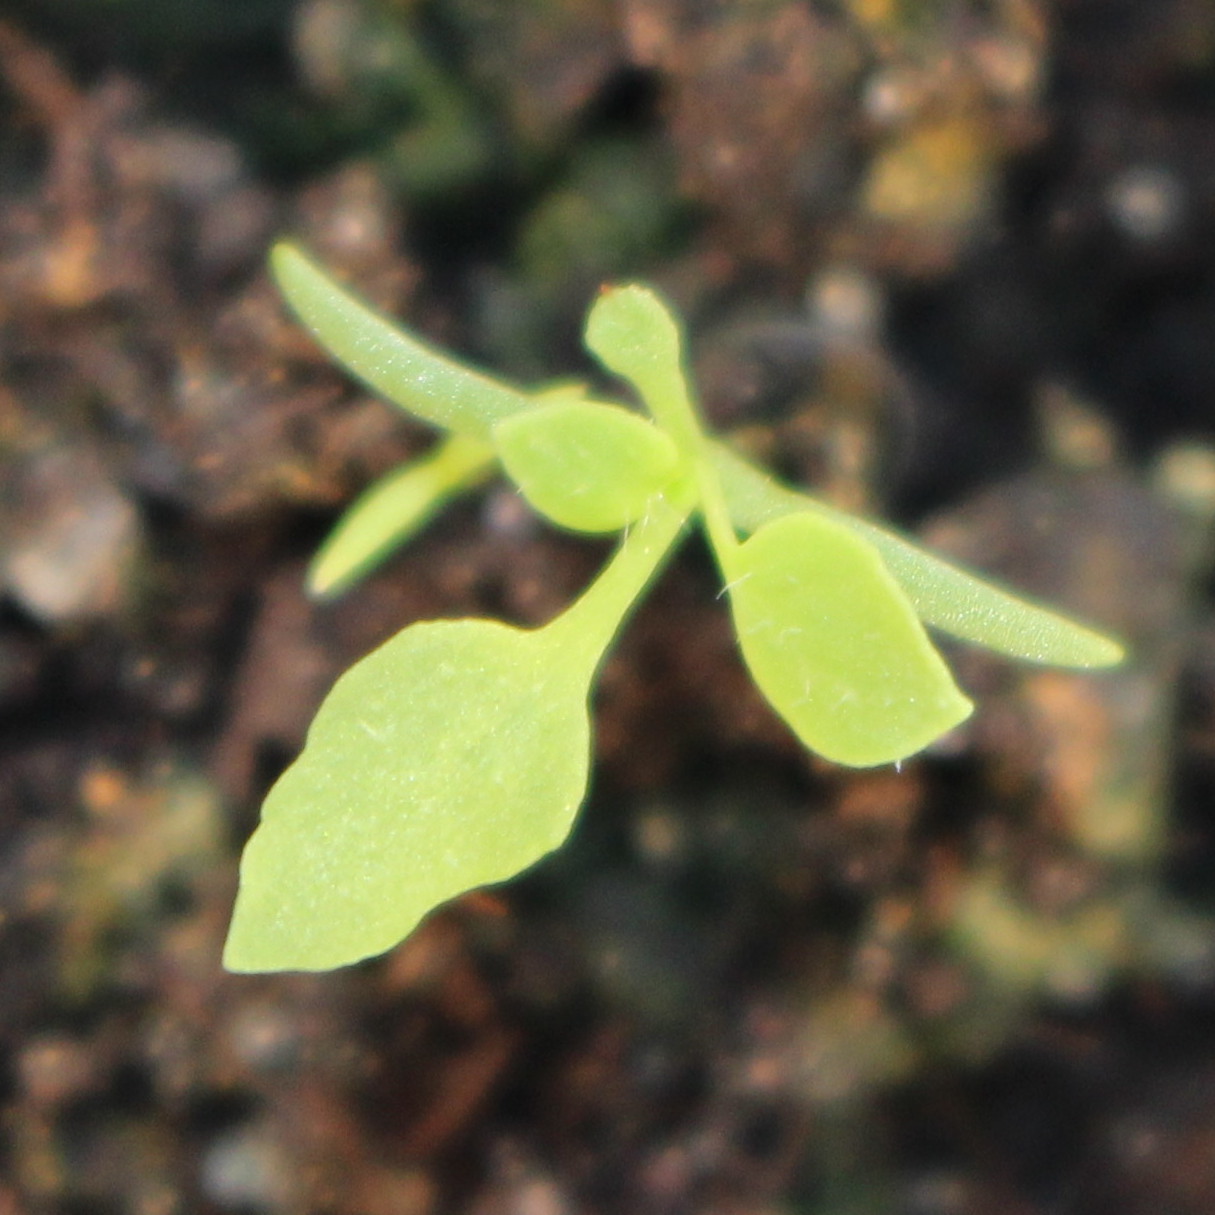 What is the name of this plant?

Papaver rhoeas
